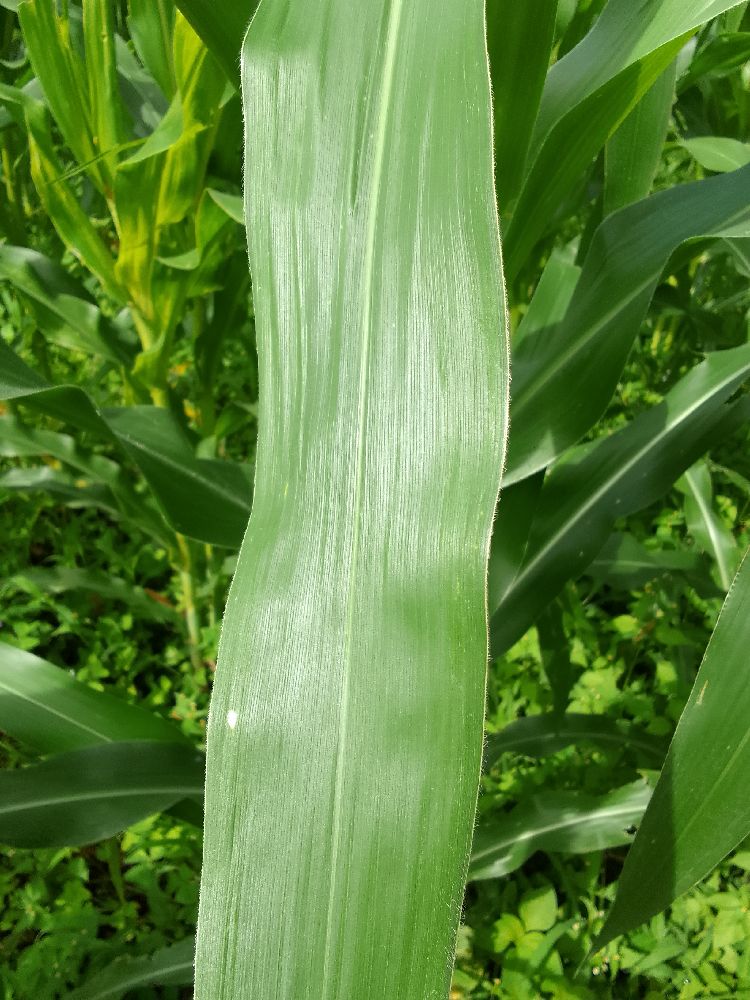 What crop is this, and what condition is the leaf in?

maize, healthy
